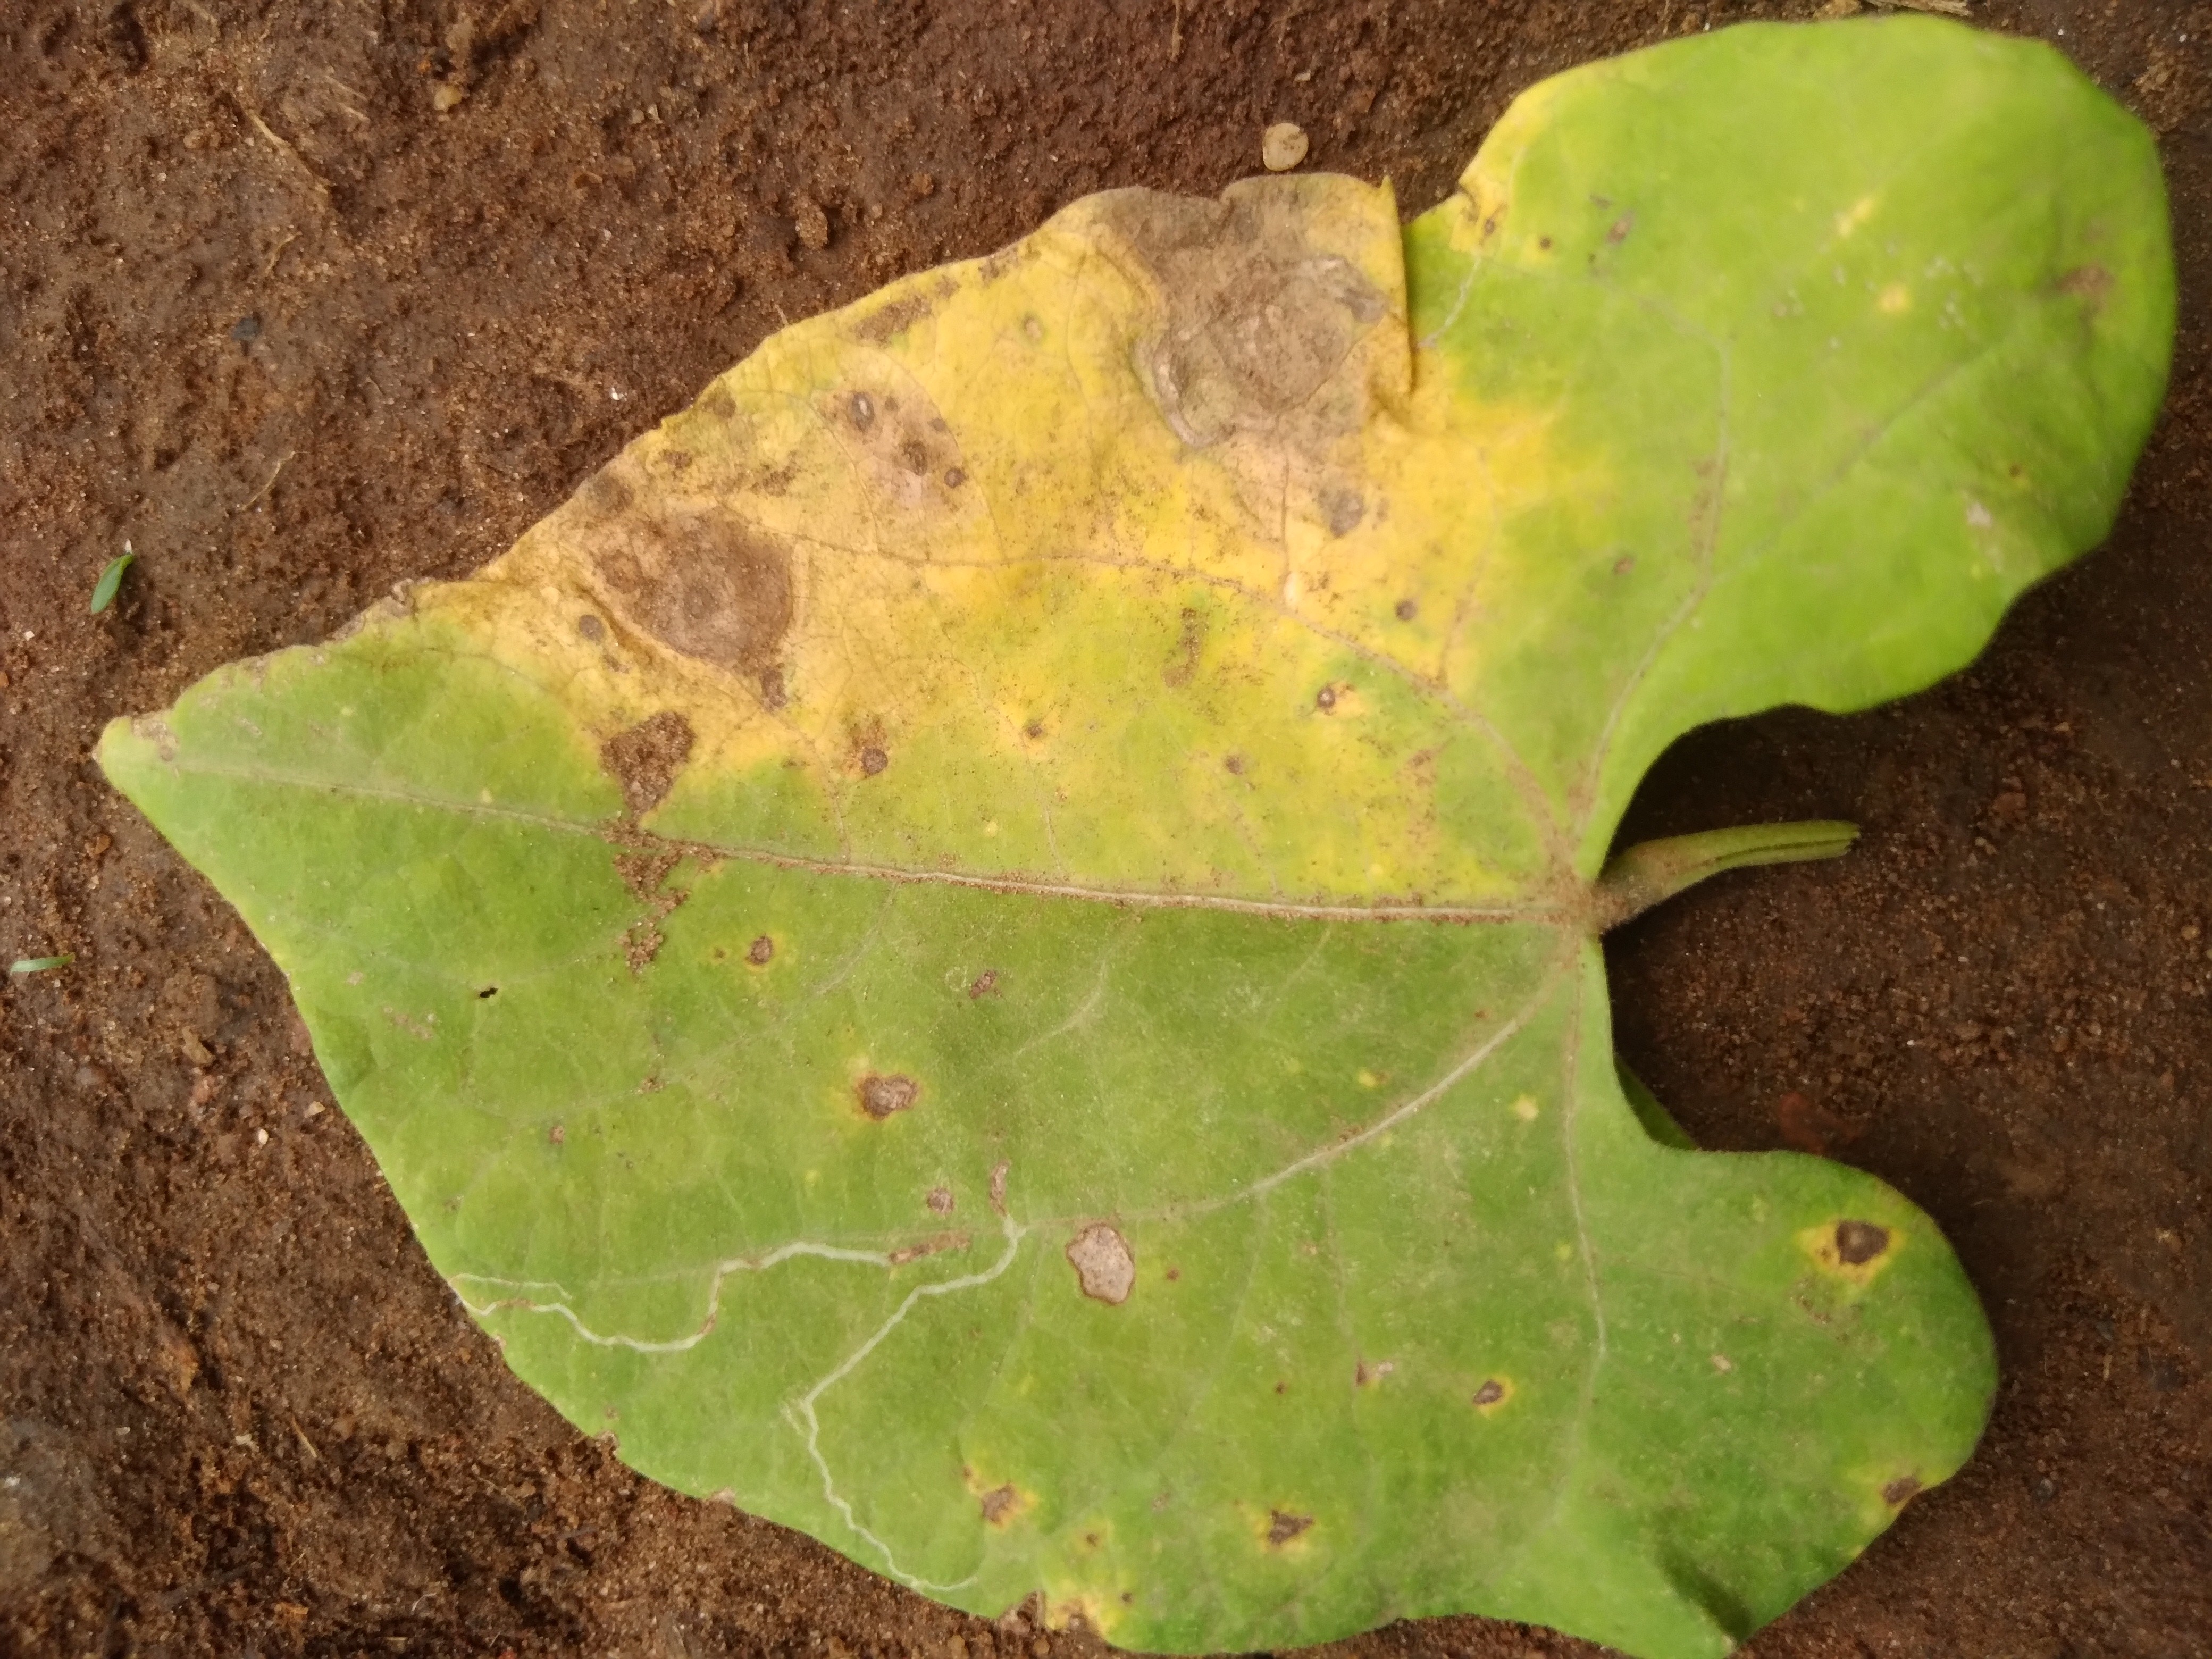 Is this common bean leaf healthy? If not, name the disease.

rust
